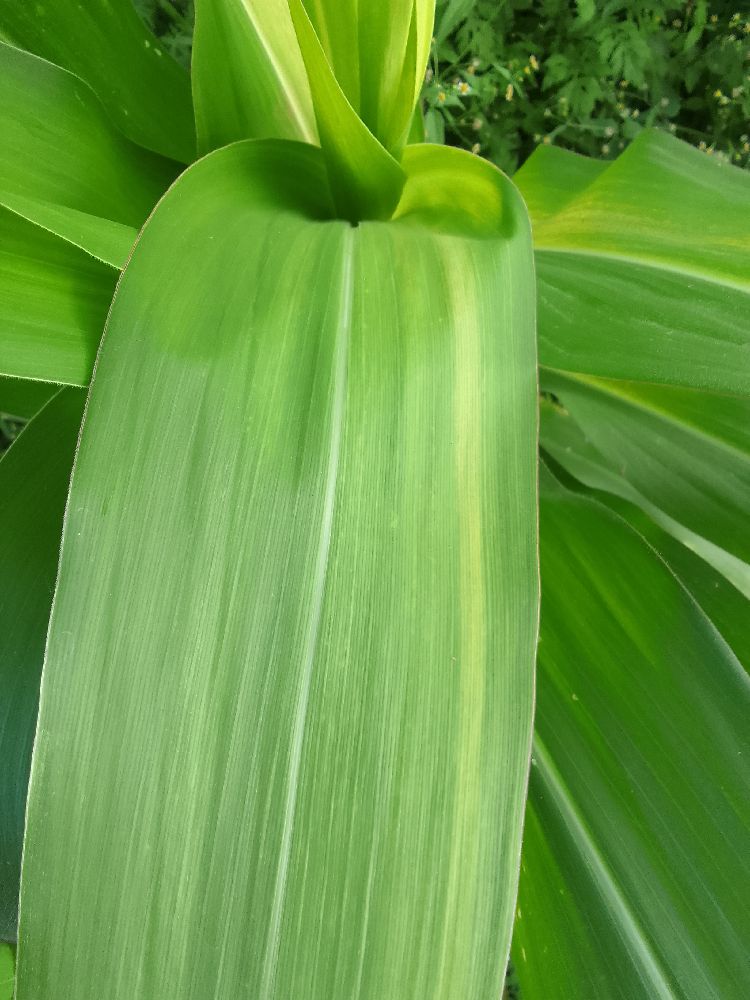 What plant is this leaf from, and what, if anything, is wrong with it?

maize, maize lethal necrosis
